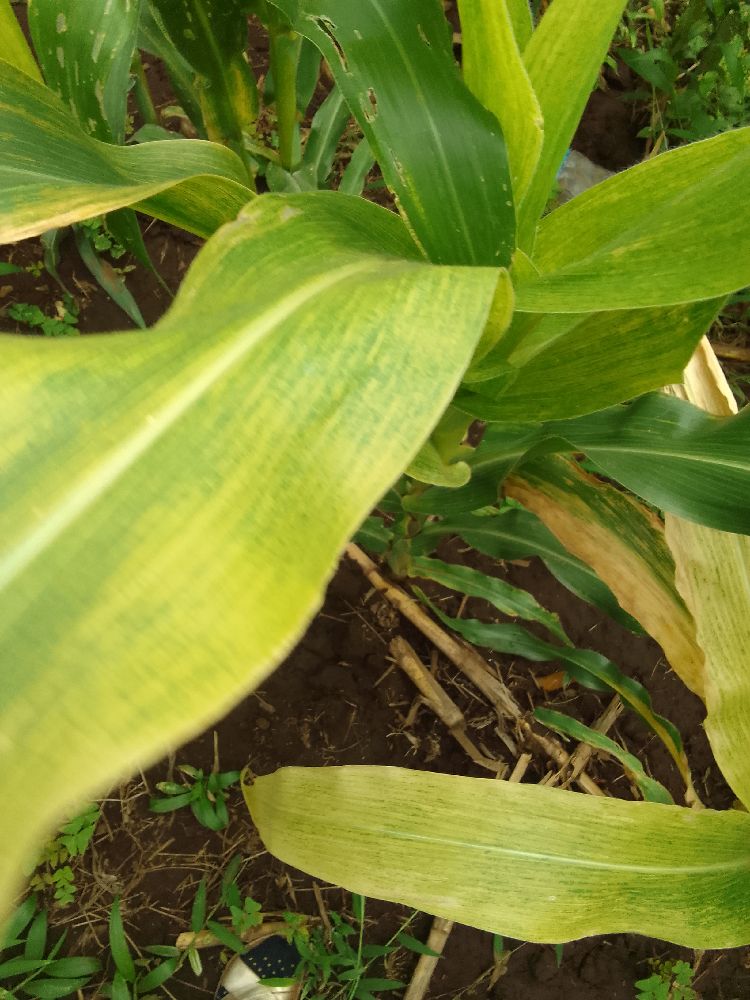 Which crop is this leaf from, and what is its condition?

maize, maize lethal necrosis
